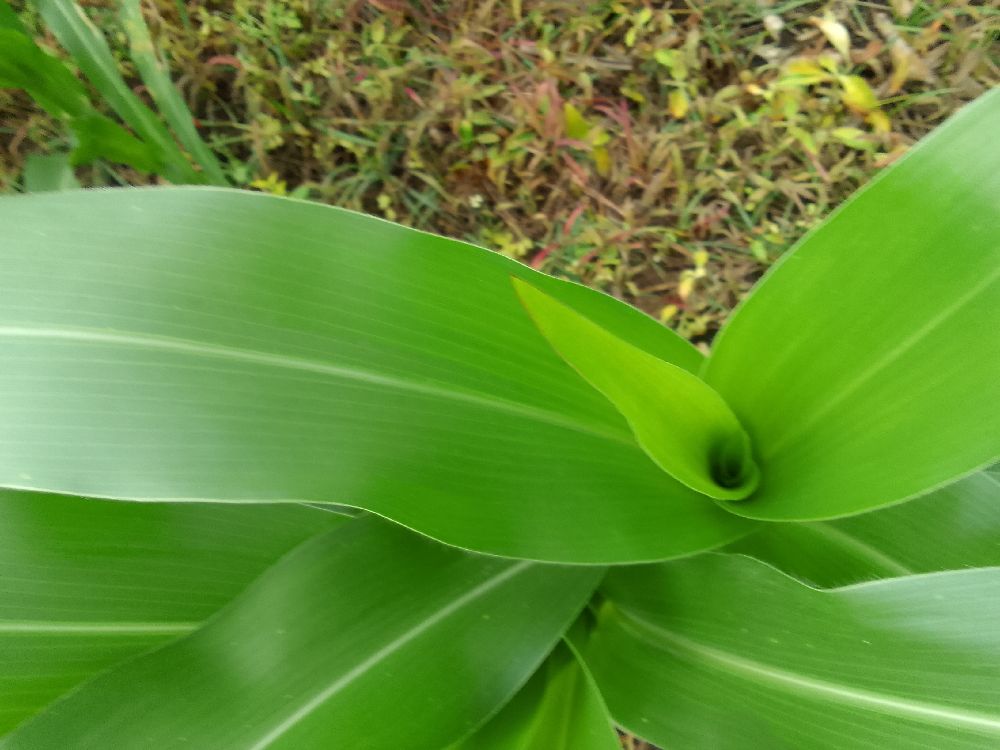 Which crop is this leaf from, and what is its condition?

maize, healthy
